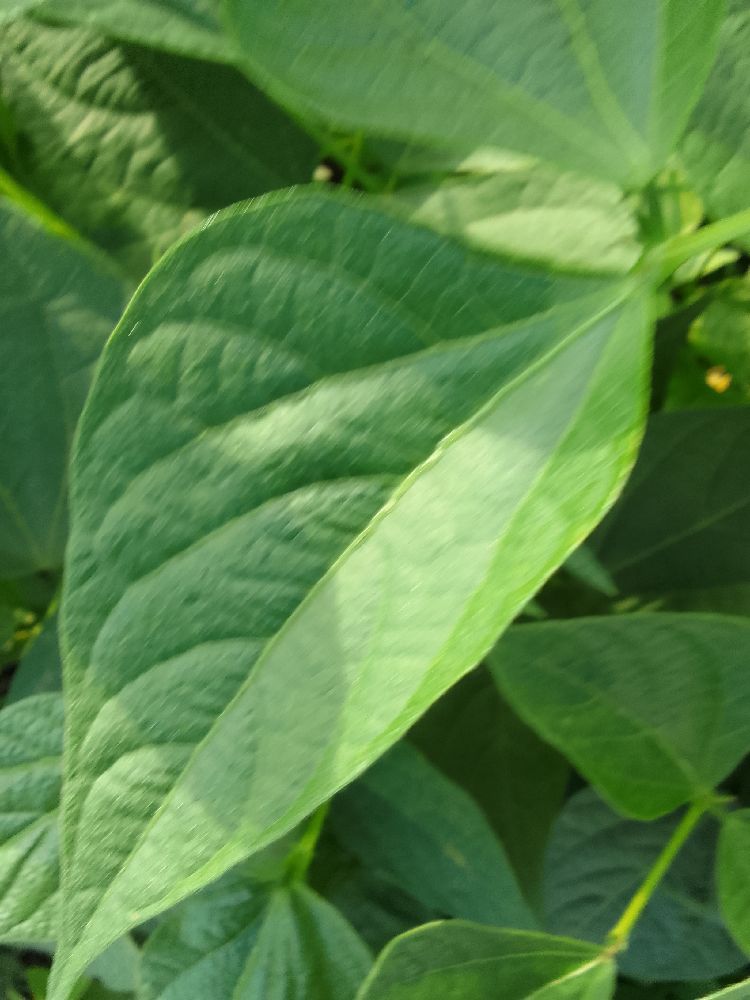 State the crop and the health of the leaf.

common bean, healthy
